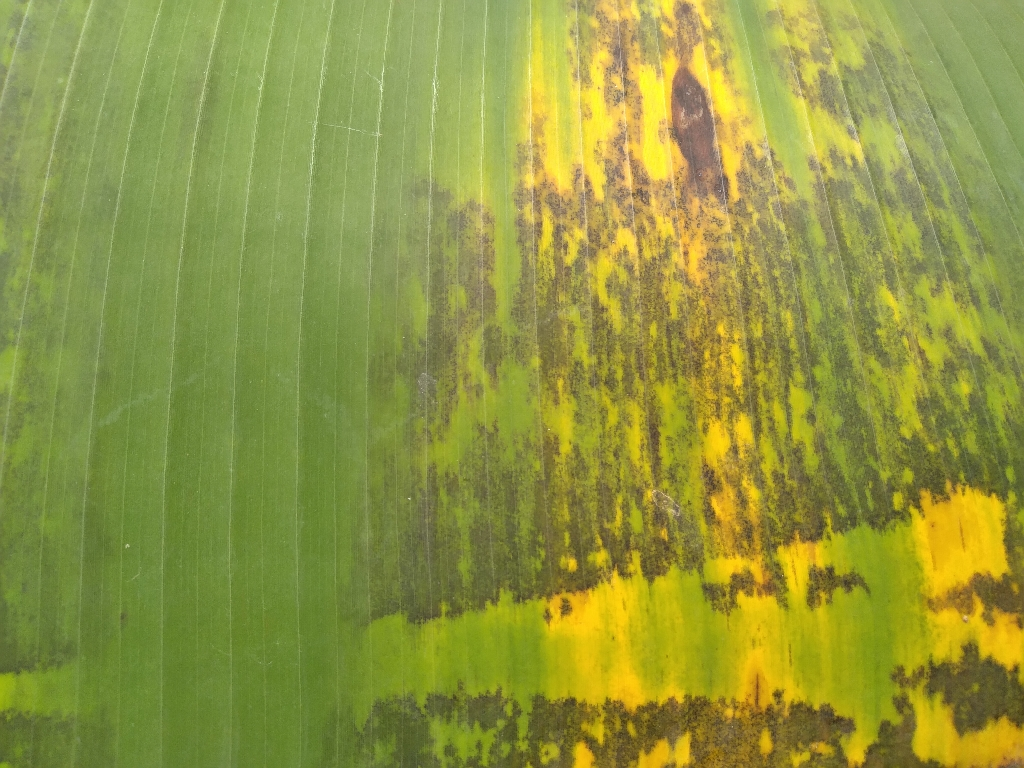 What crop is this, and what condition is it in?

banana, black sigatoka
